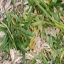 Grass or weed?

grass
